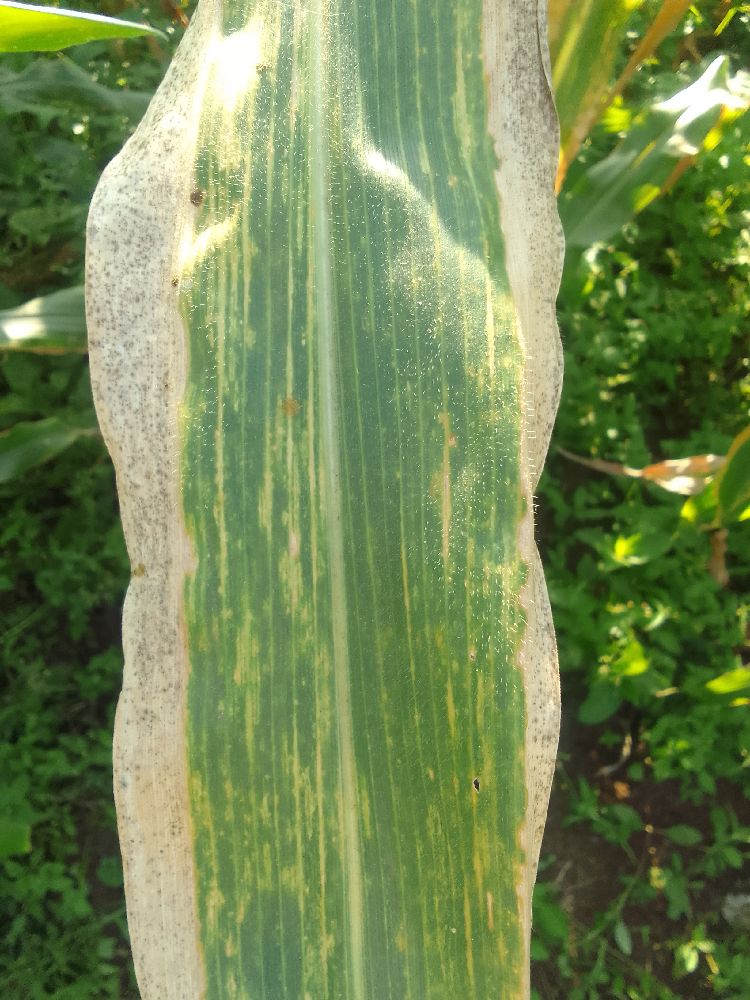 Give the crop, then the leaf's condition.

maize, maize lethal necrosis
